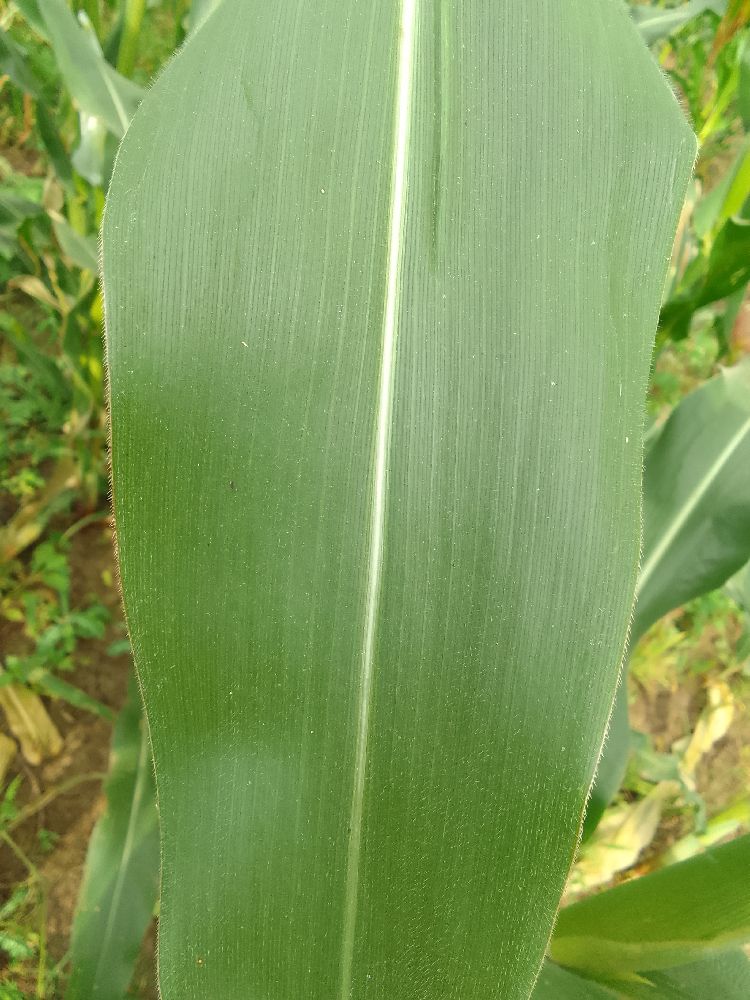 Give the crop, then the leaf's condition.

maize, healthy
